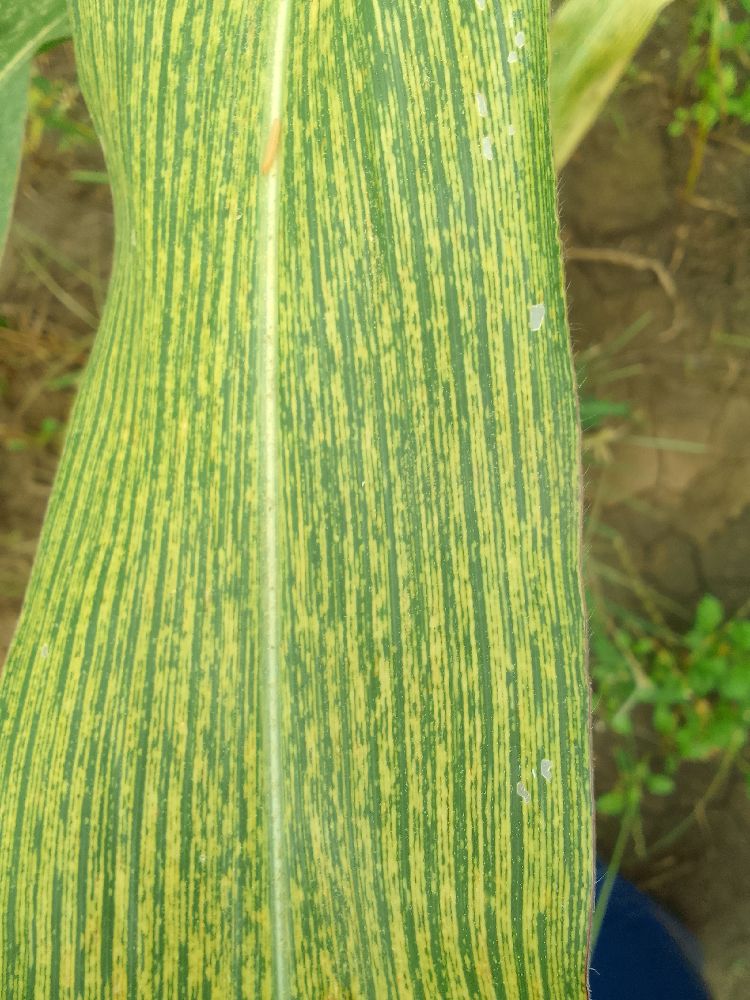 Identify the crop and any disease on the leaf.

maize, maize streak virus
